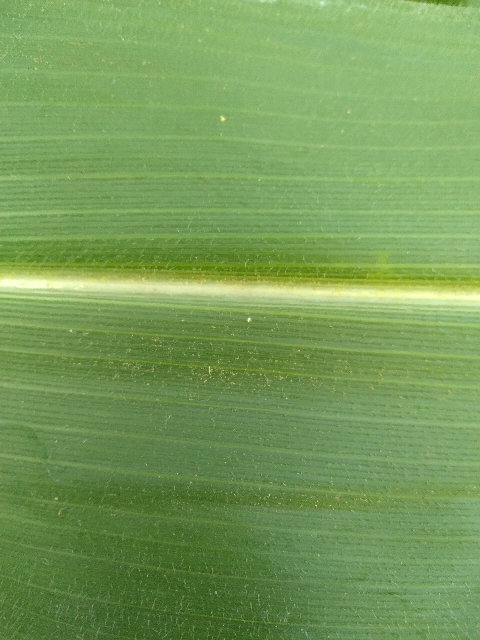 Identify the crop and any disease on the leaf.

maize, healthy
